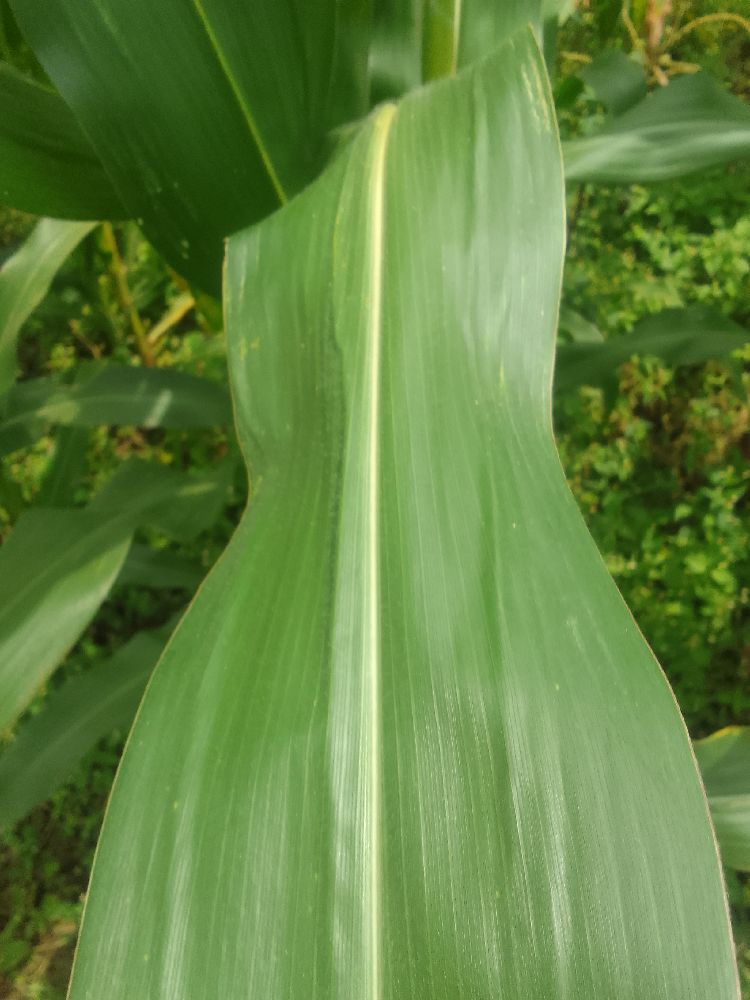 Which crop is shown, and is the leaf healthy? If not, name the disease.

maize, healthy
